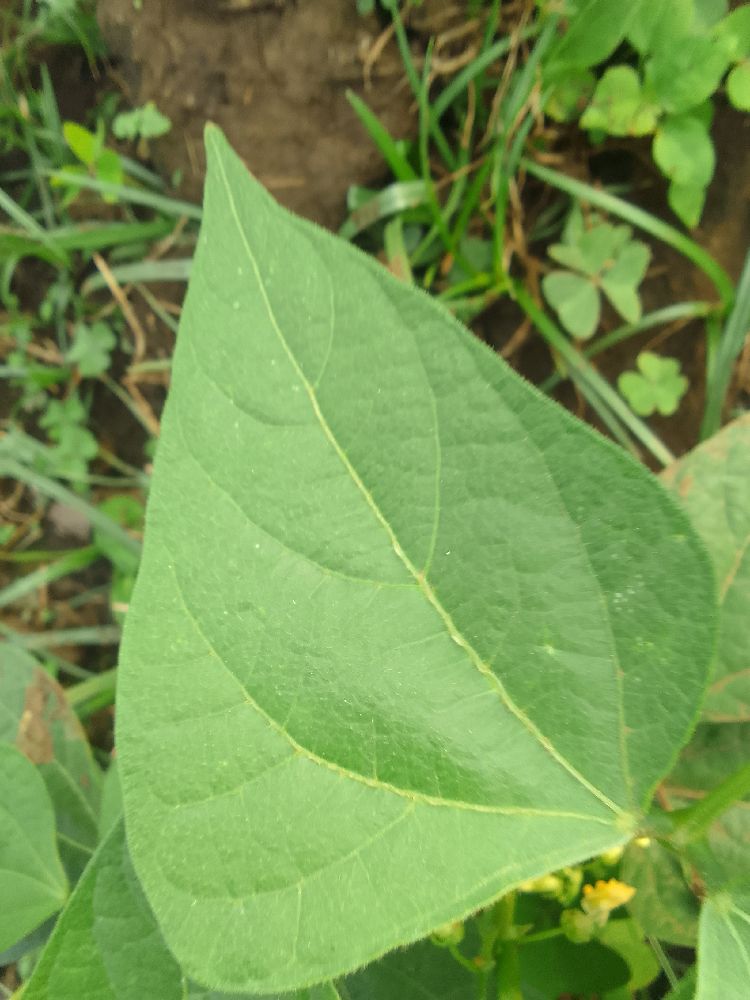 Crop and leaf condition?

common bean, healthy
